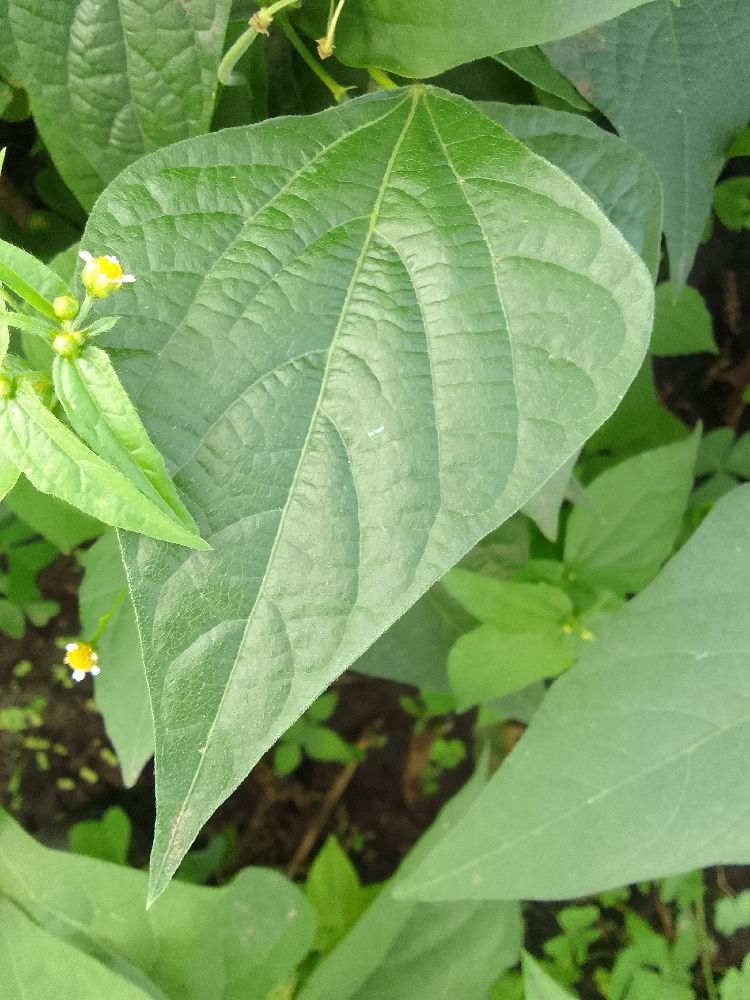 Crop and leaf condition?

common bean, healthy
